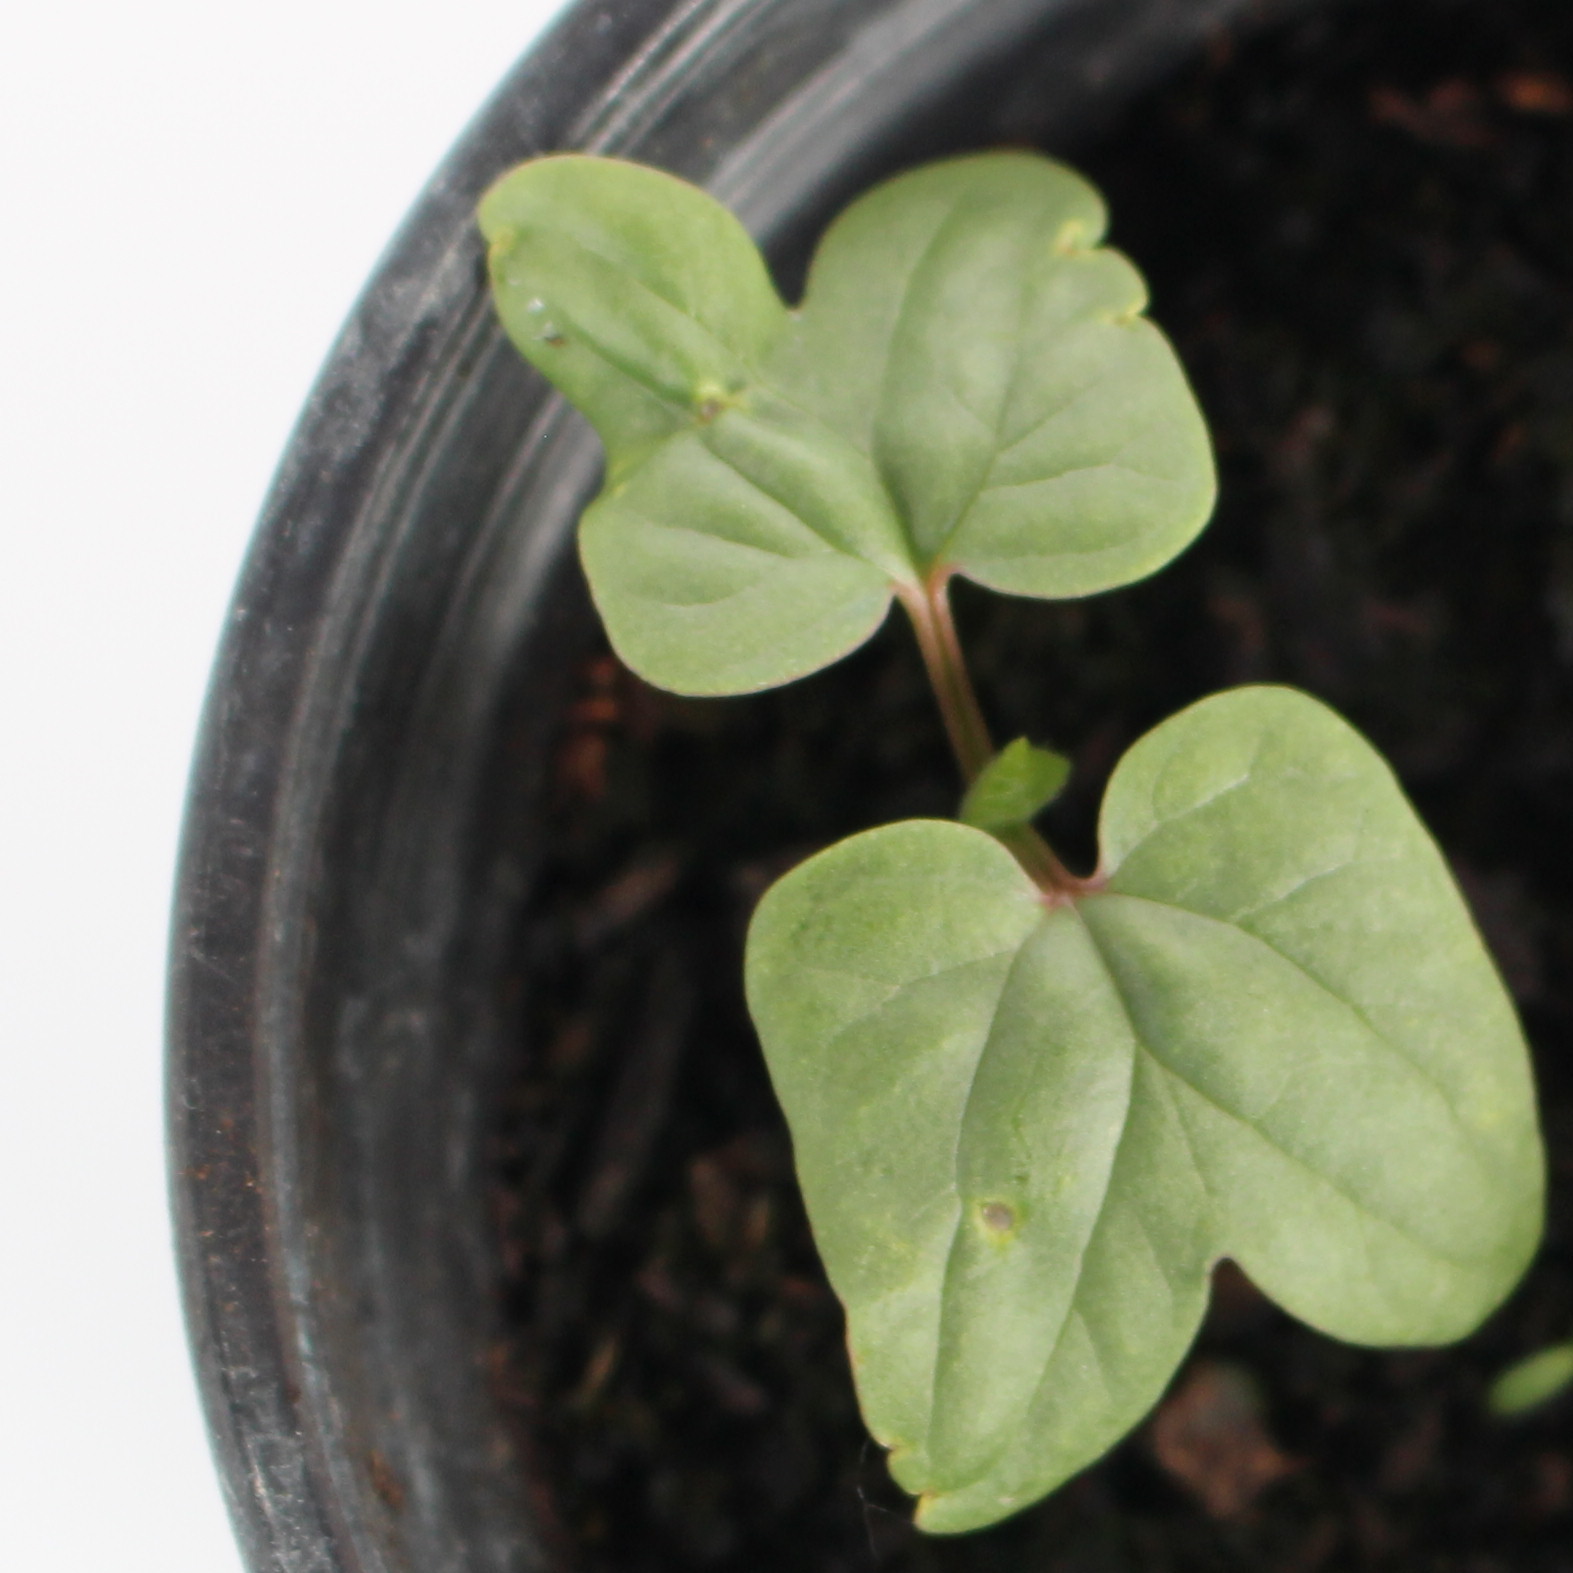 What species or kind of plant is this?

Convolvulus arvensis
